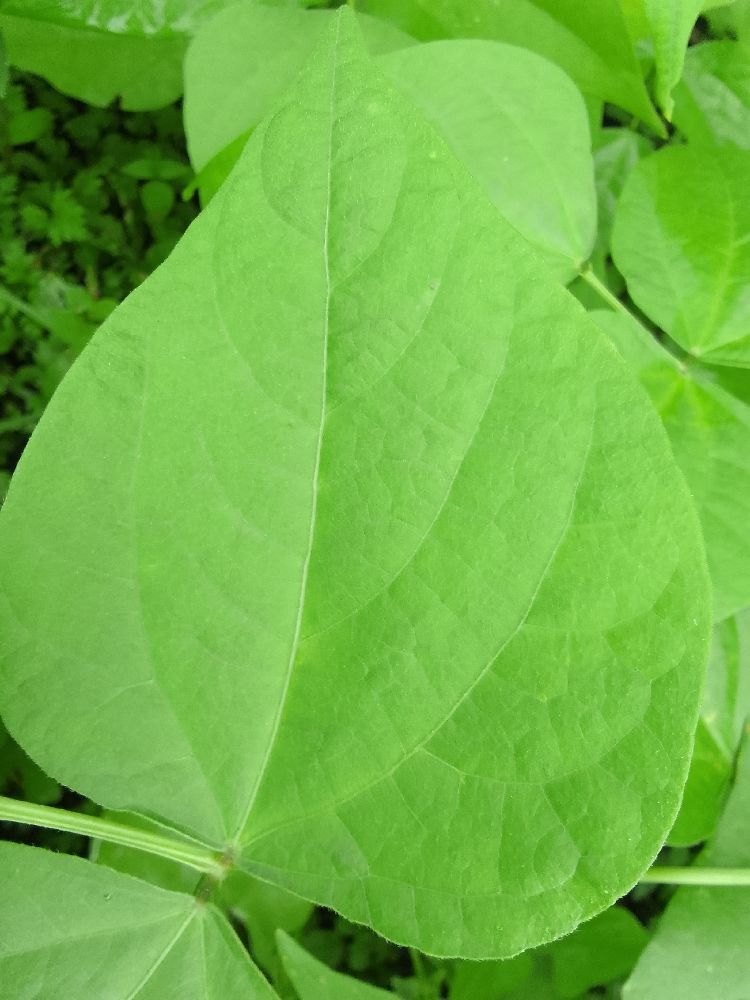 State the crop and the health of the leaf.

common bean, healthy
